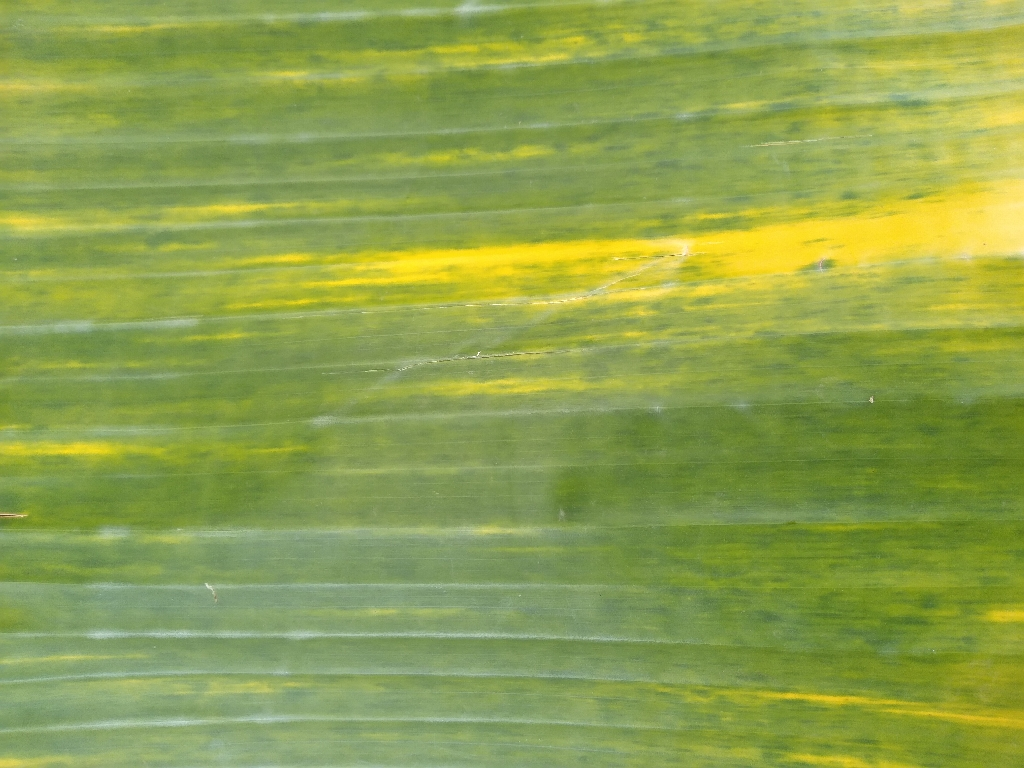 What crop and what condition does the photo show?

banana, fusarium wilt race 1
